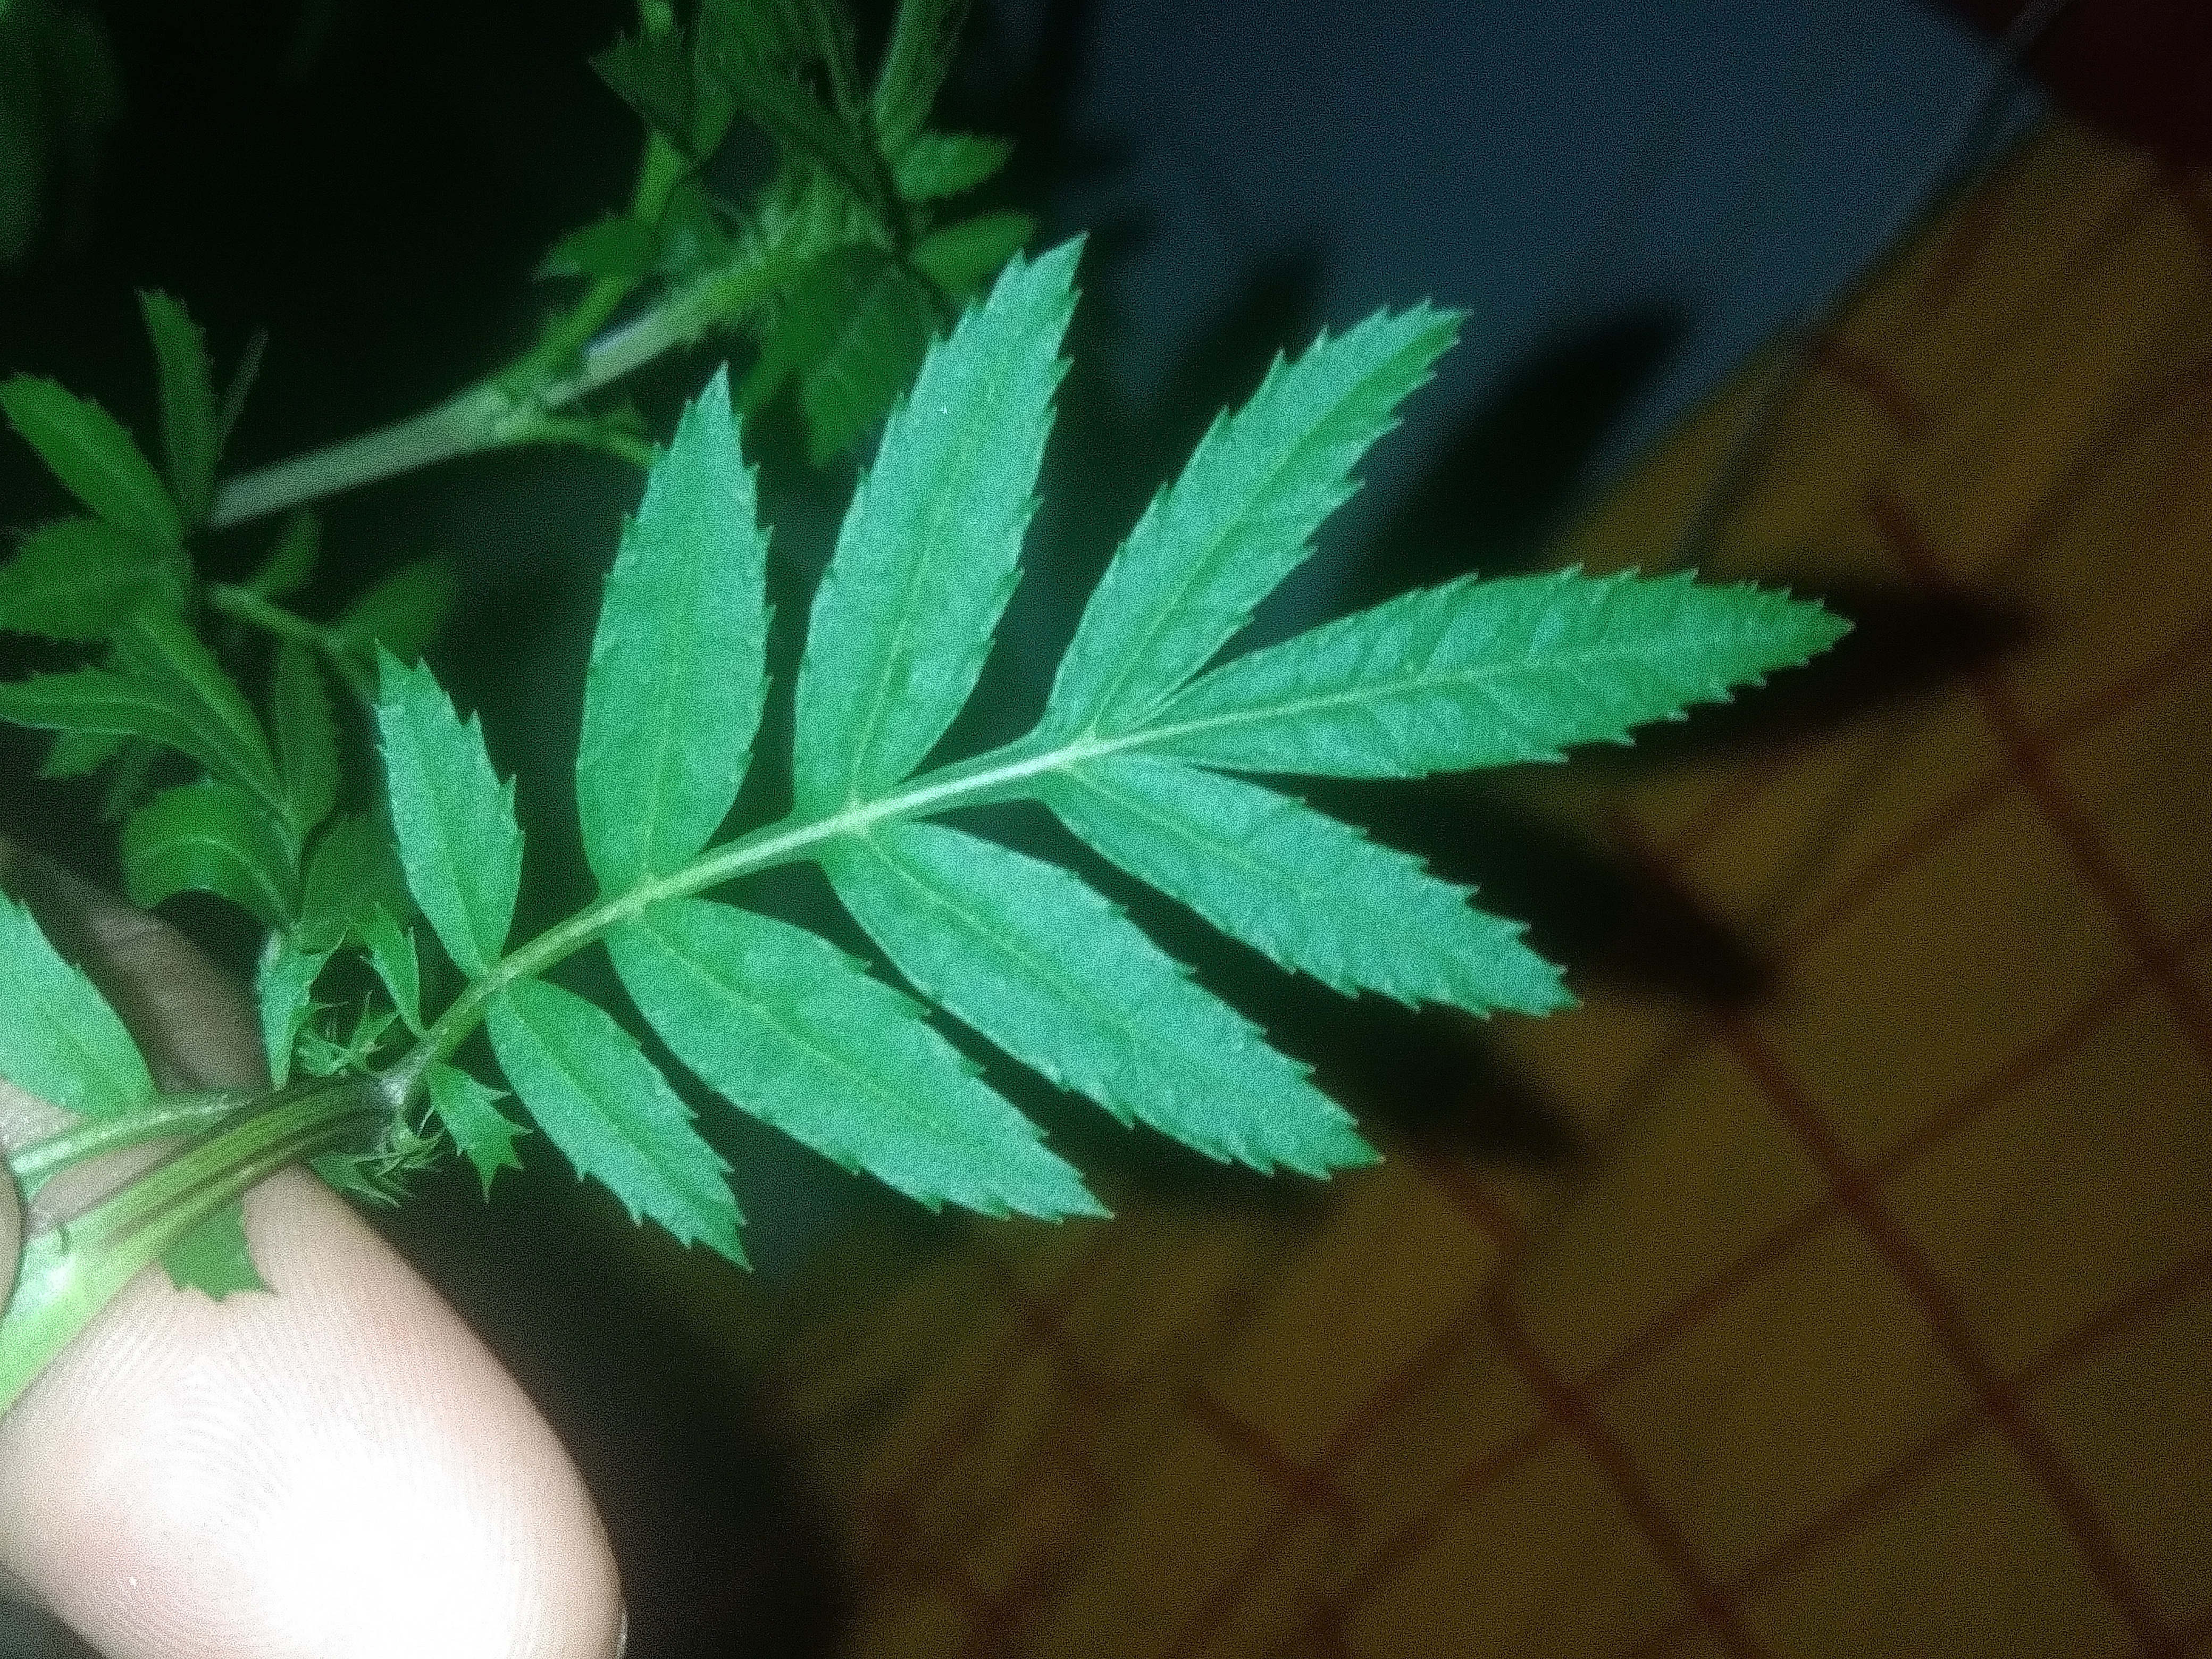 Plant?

marigold
